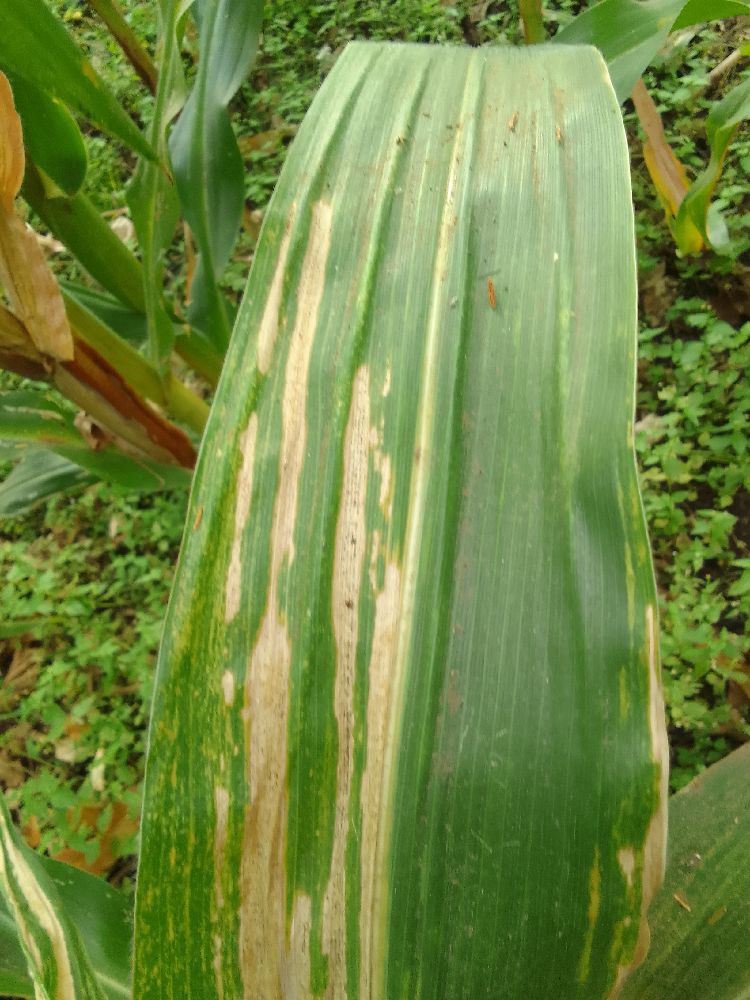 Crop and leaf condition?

maize, maize lethal necrosis
